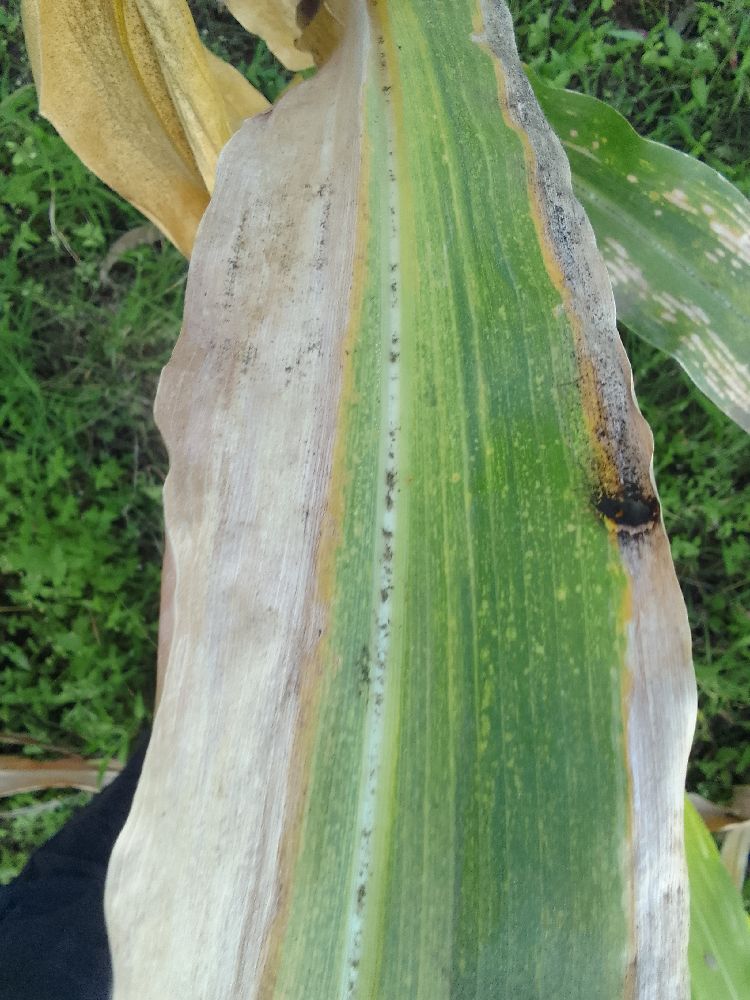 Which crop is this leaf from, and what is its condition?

maize, maize lethal necrosis
